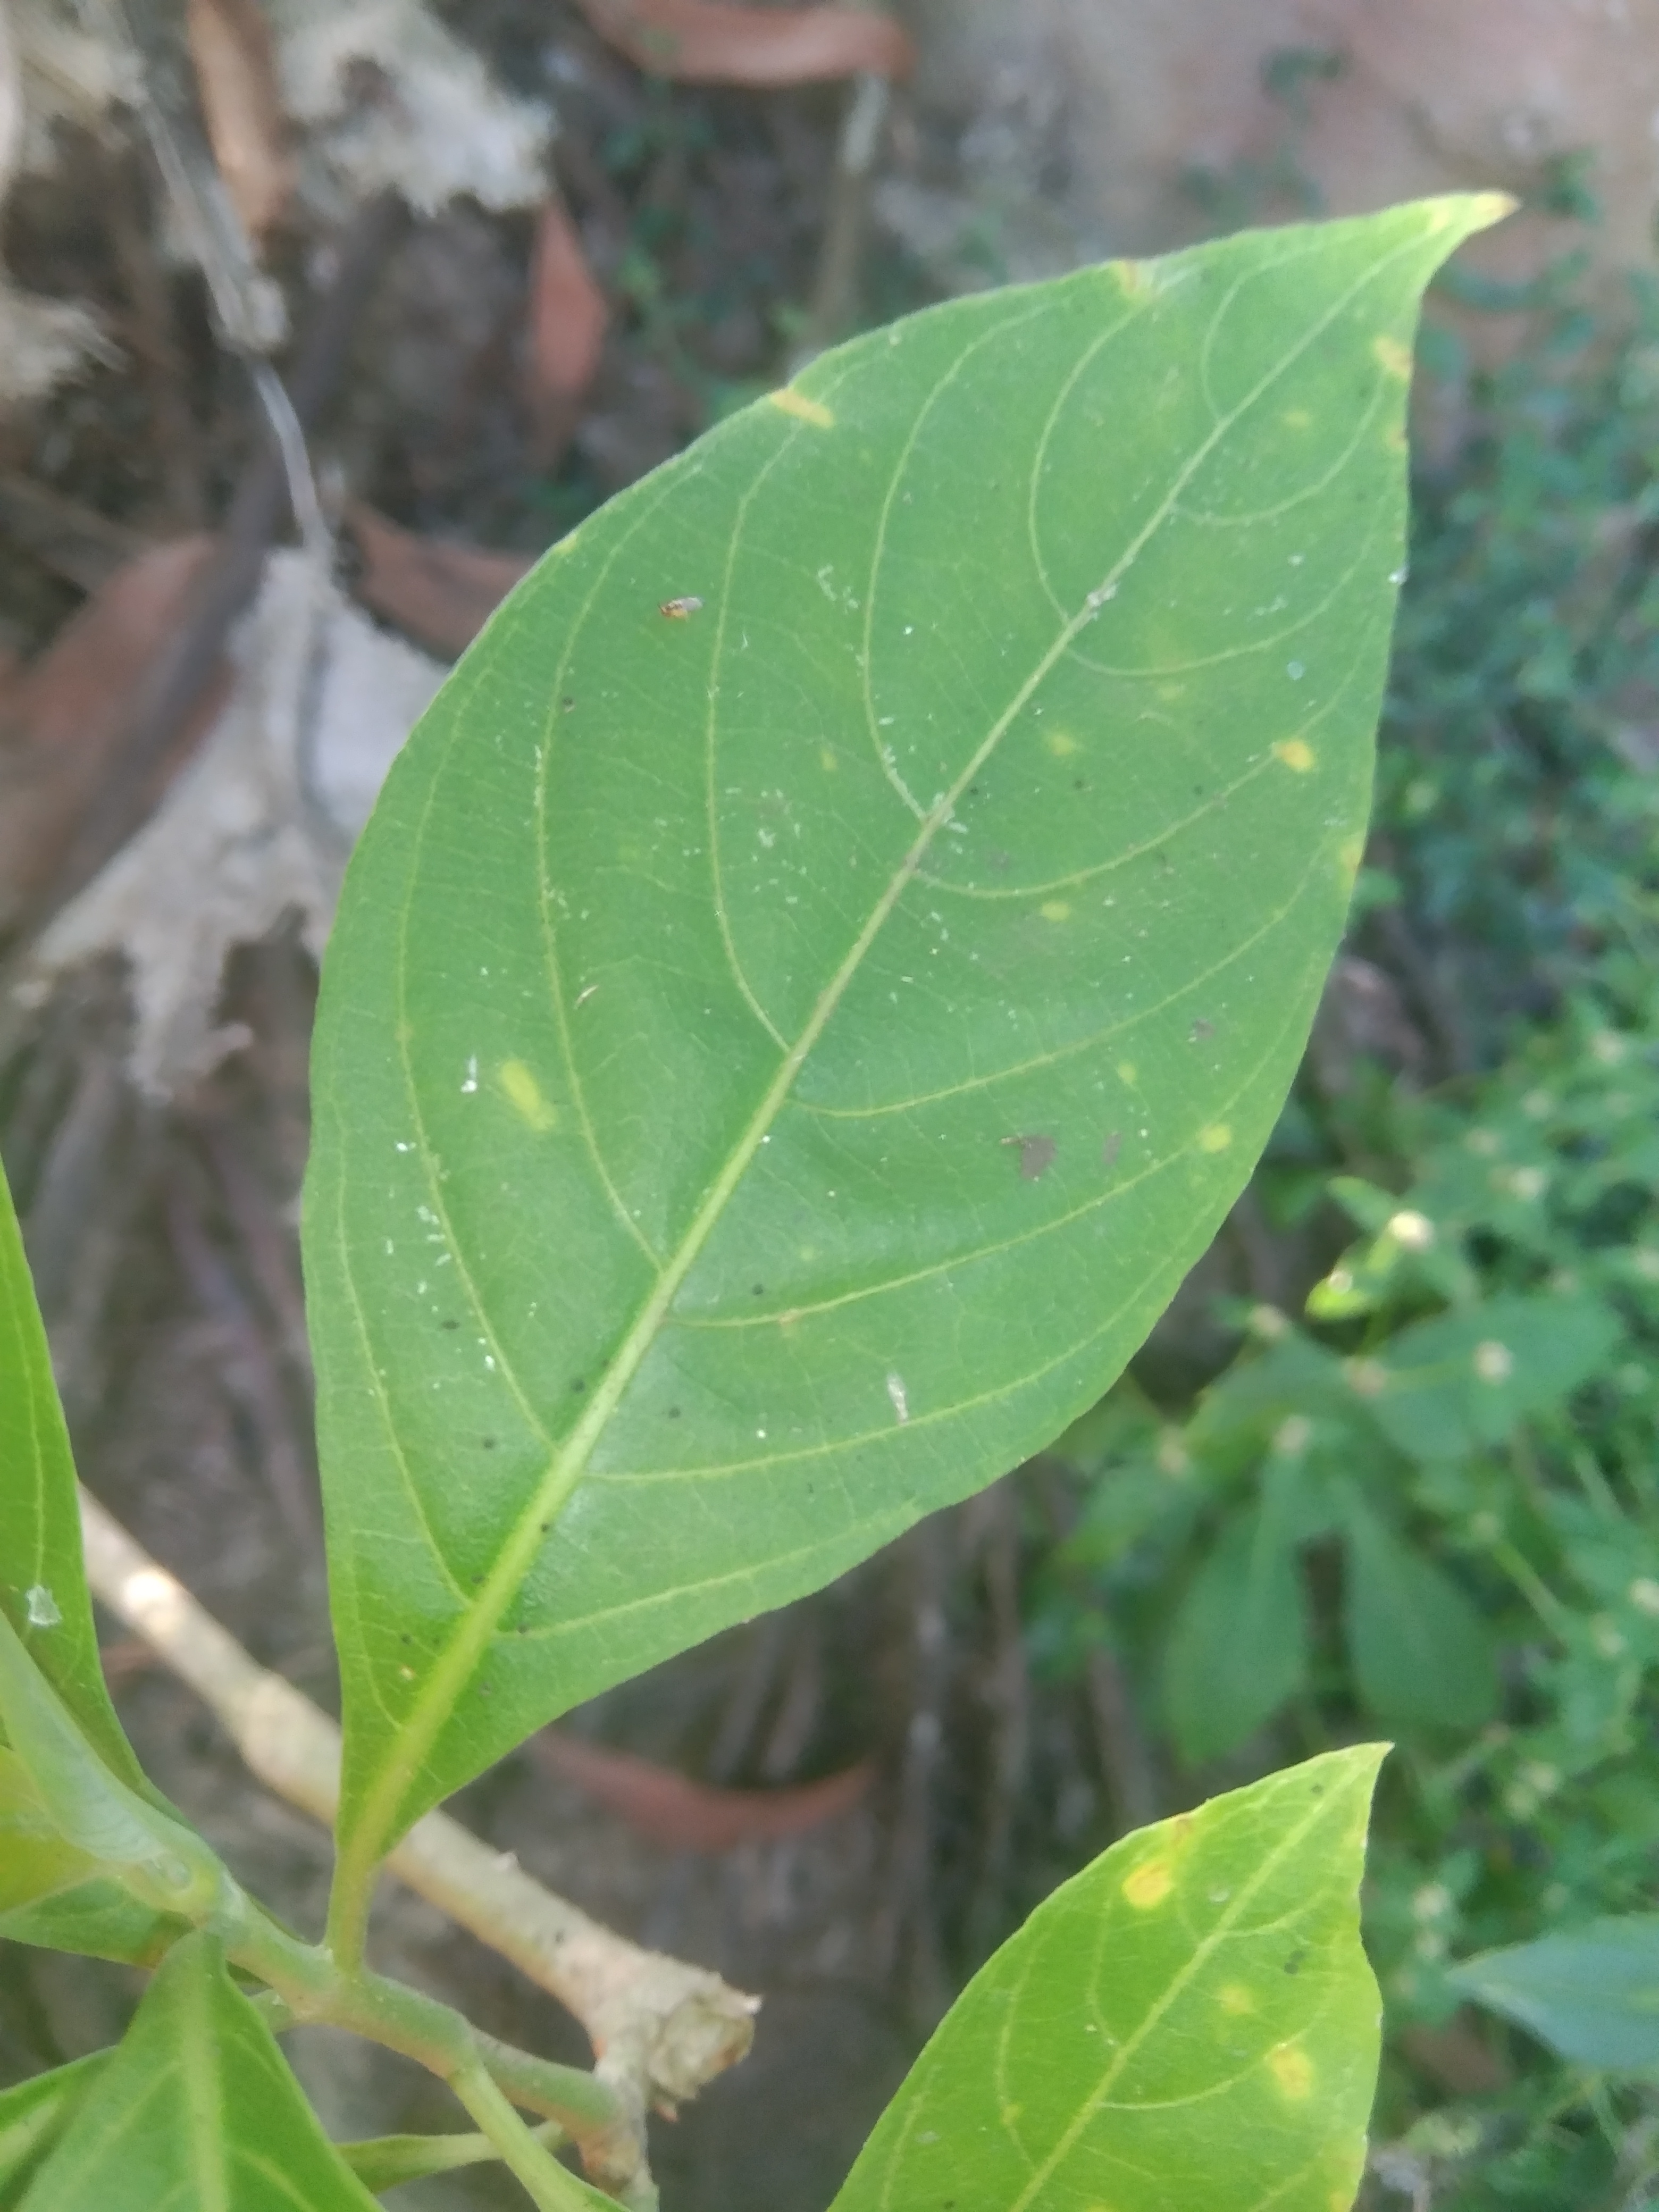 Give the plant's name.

vasaka
